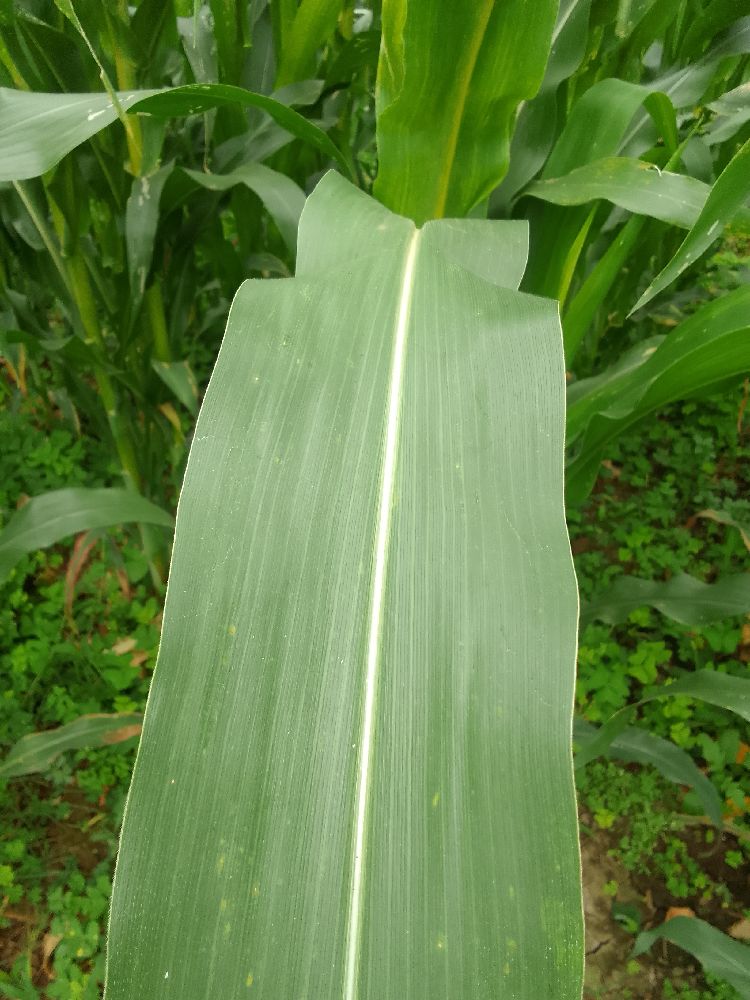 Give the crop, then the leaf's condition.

maize, healthy
